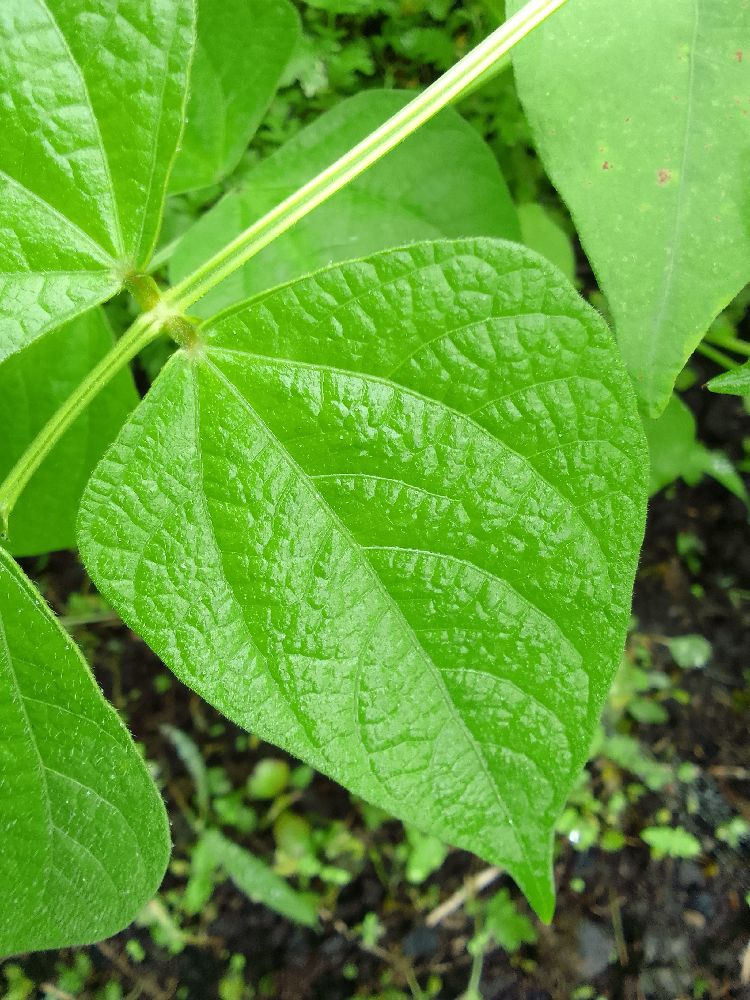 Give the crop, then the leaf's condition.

common bean, healthy
